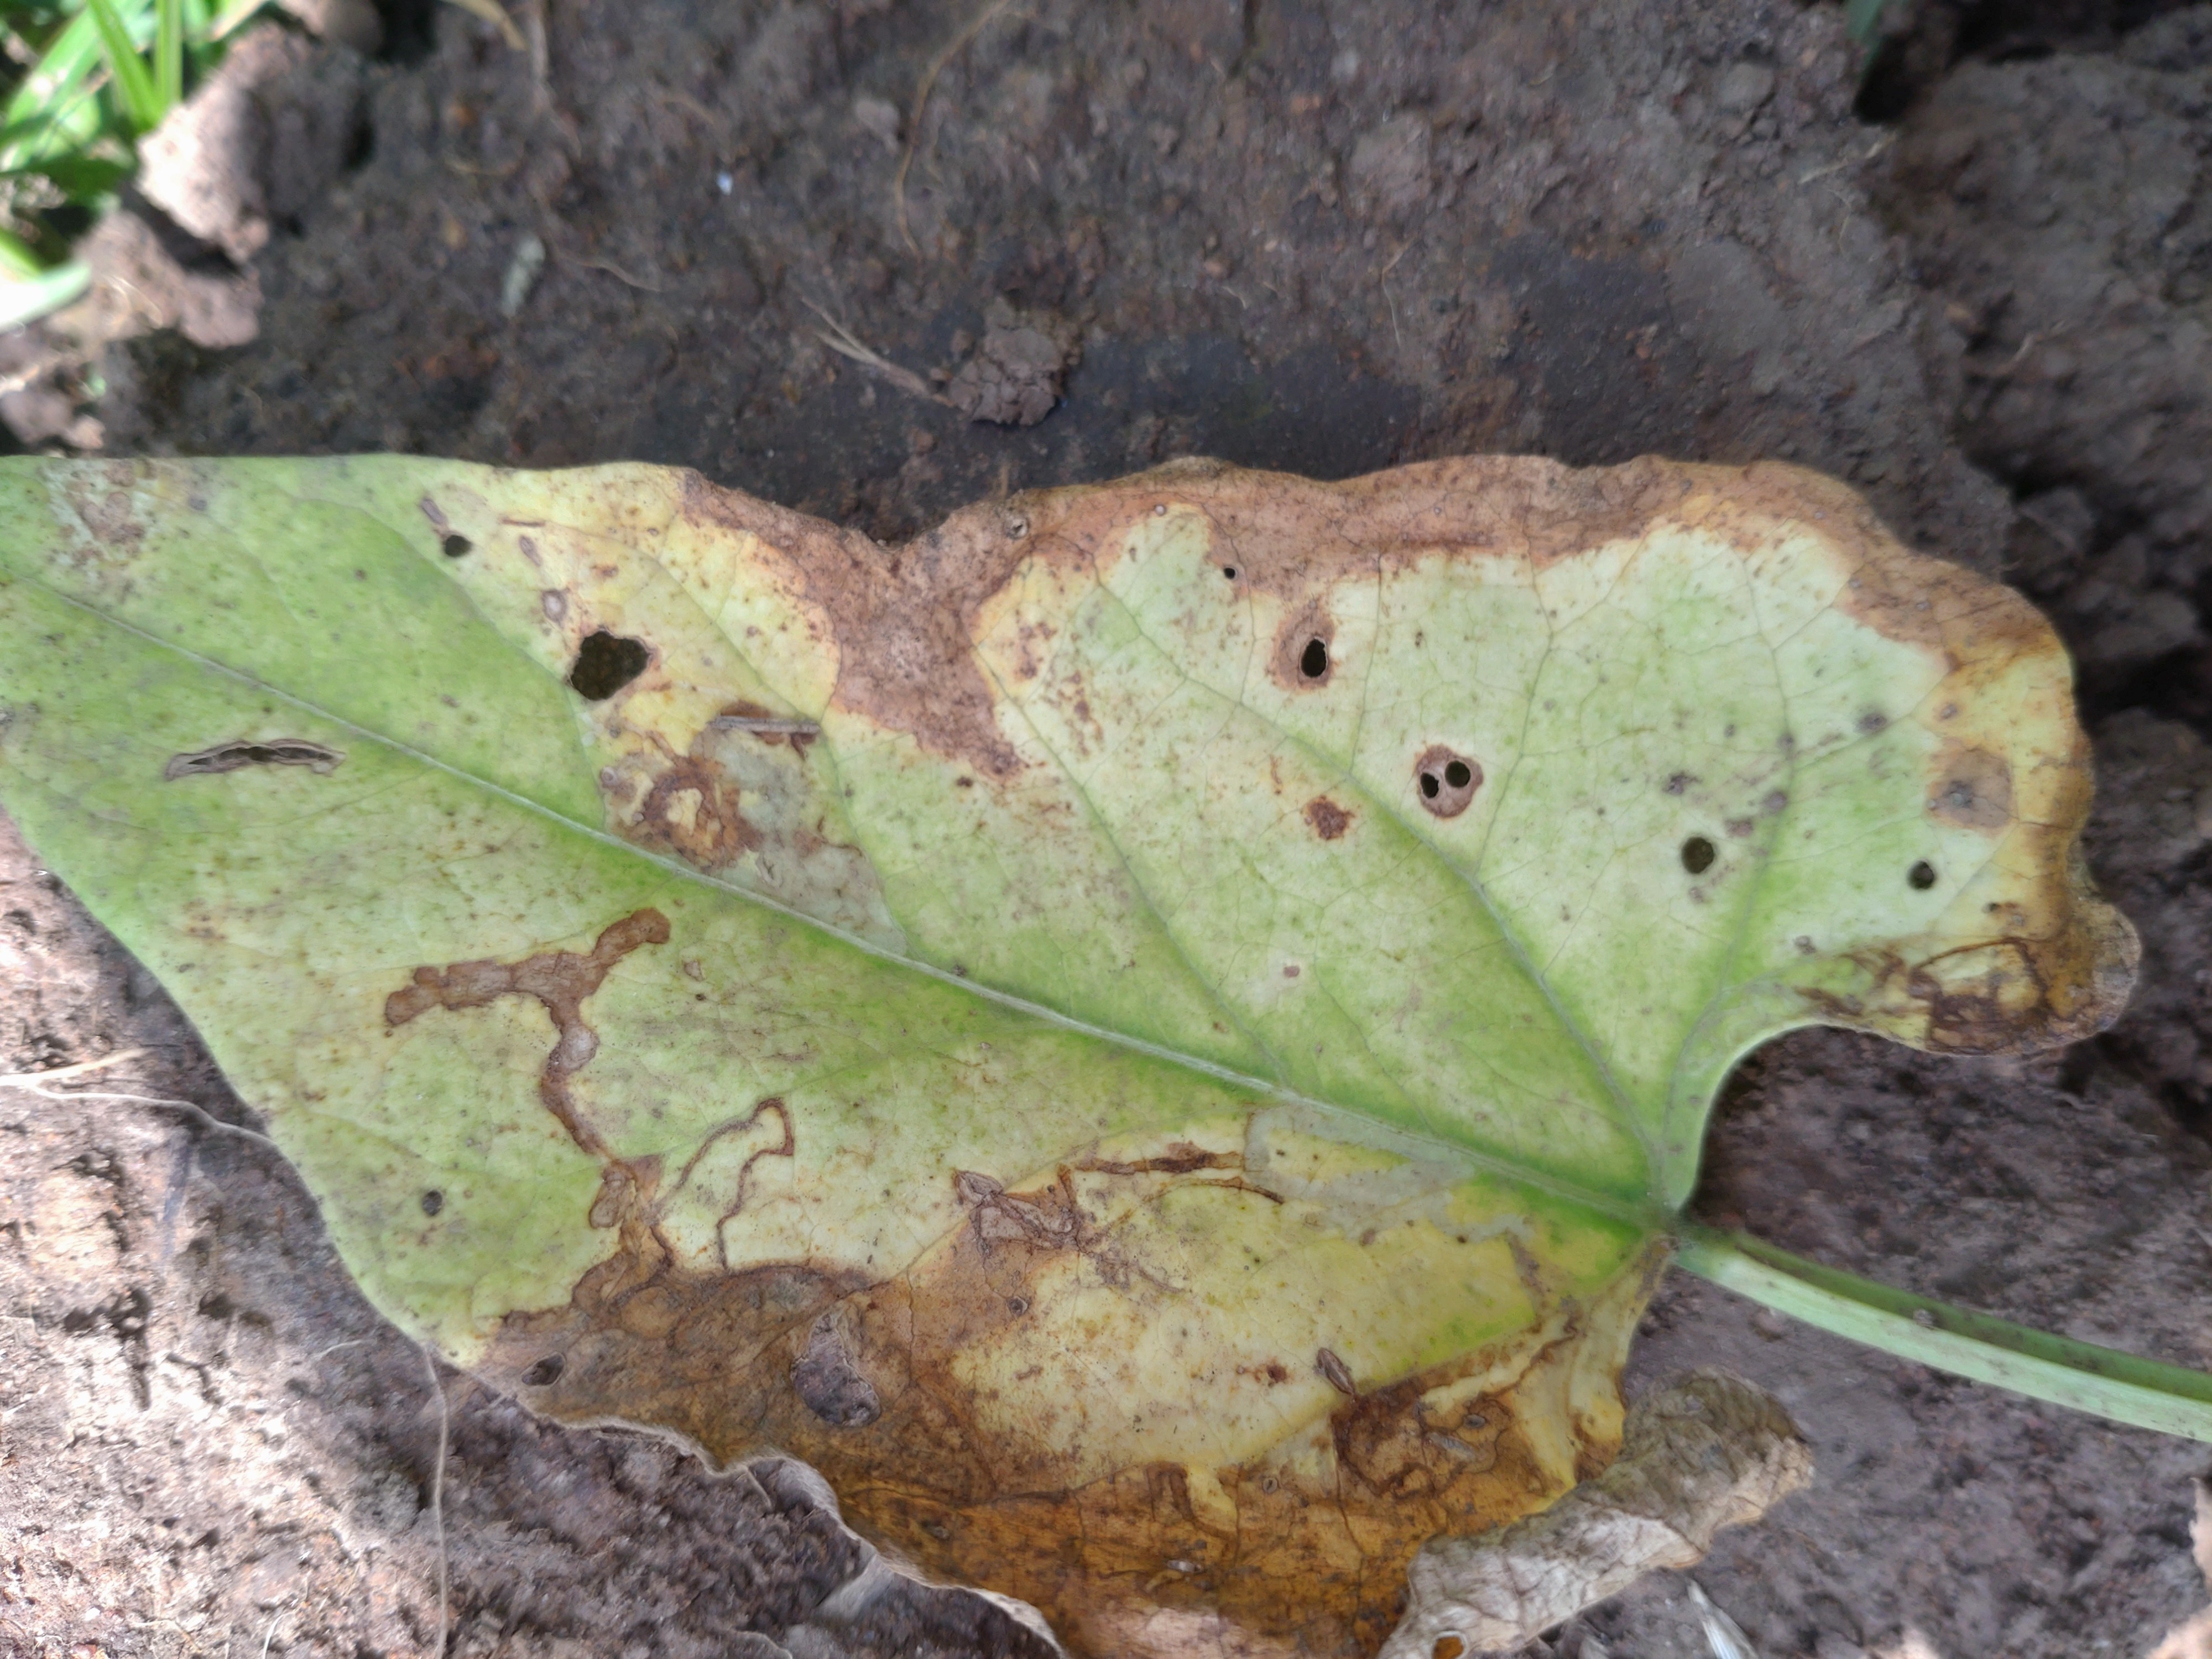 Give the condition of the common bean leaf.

anthracnose
